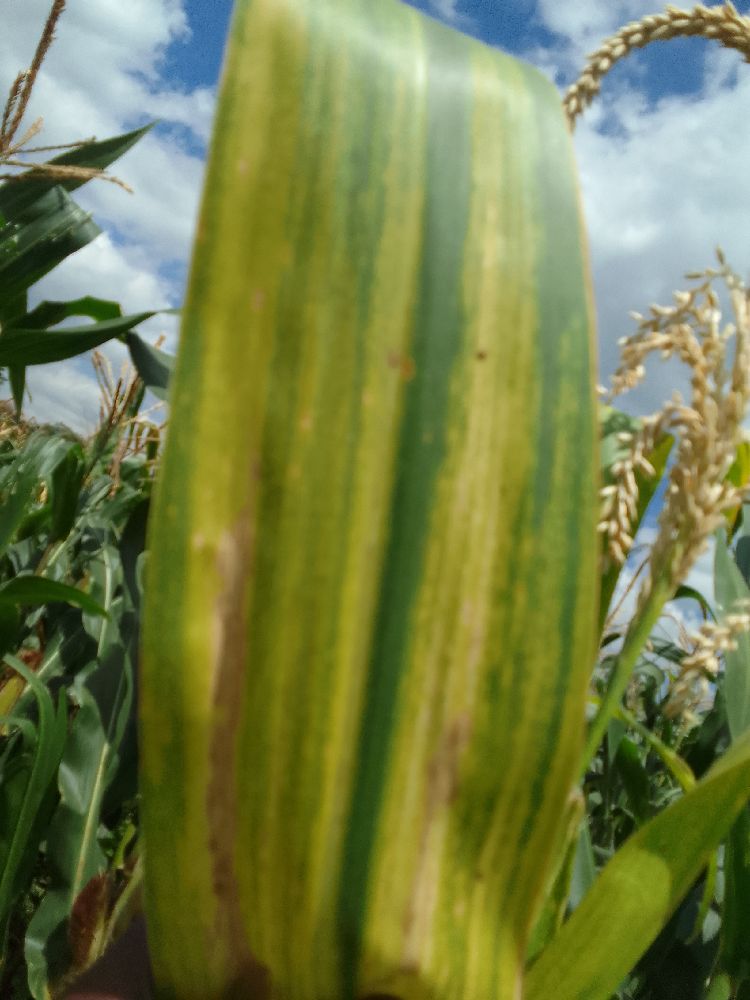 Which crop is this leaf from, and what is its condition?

maize, maize lethal necrosis
